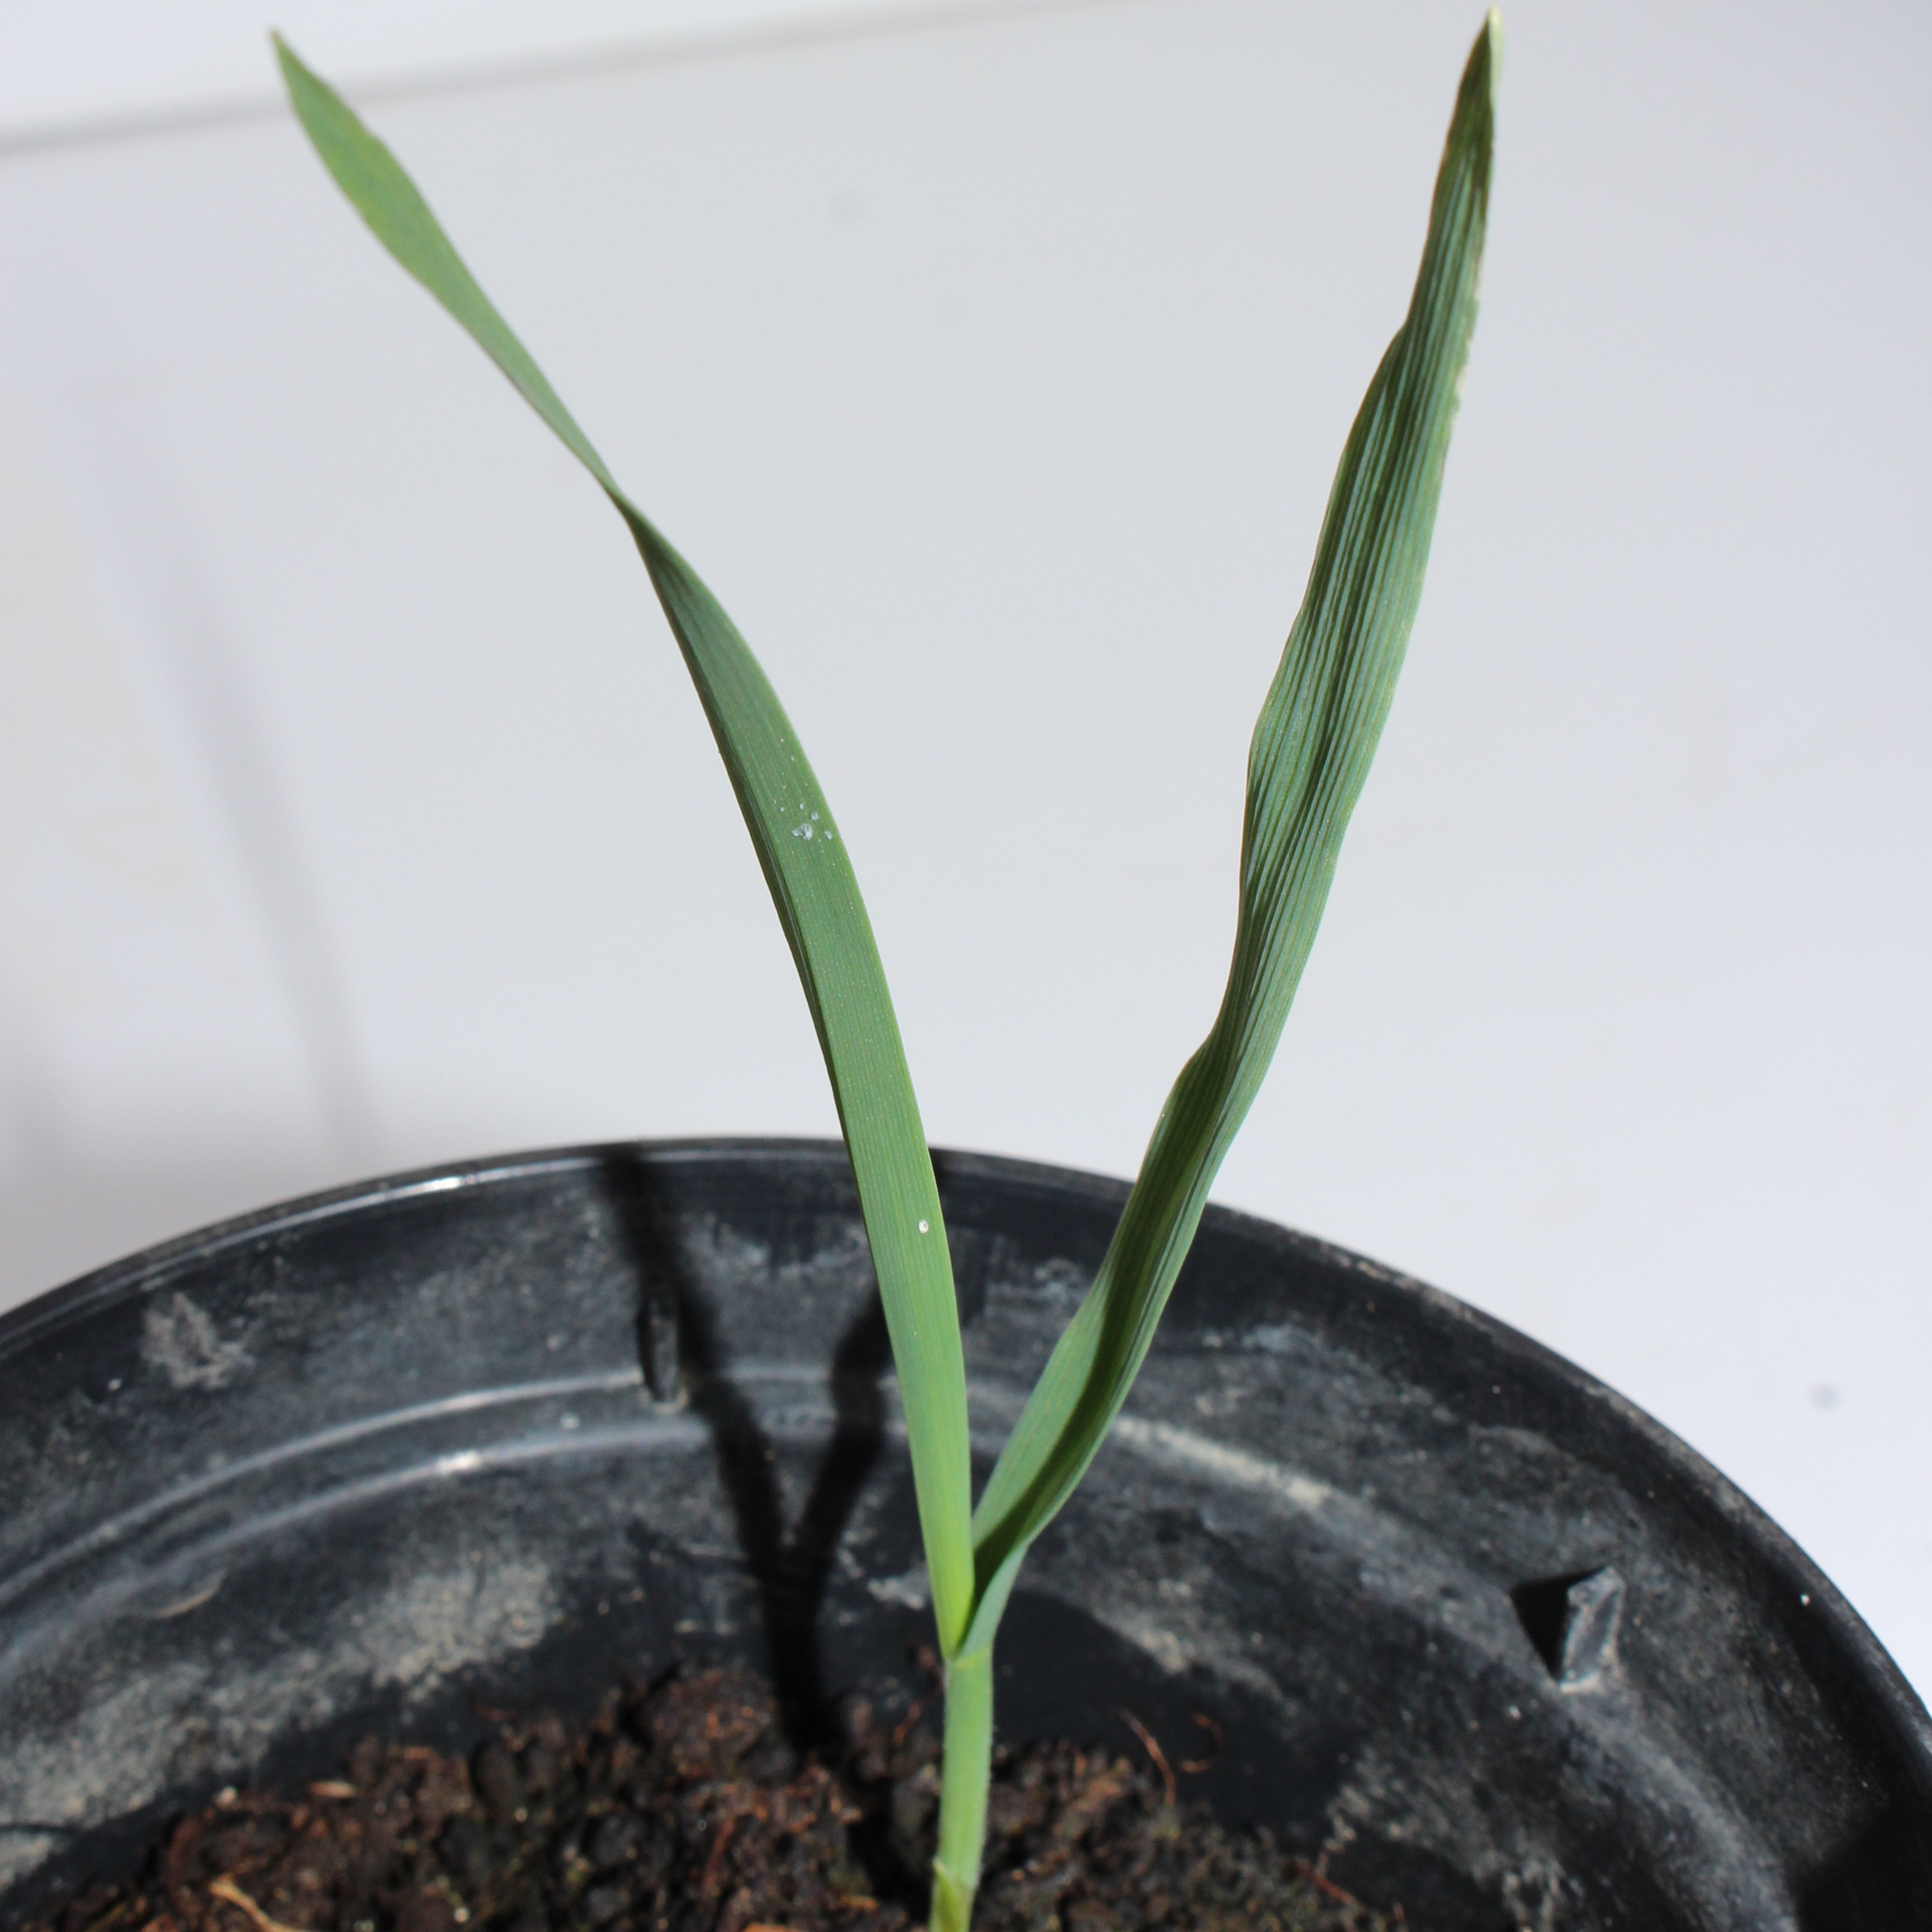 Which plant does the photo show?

Avena sterilis
